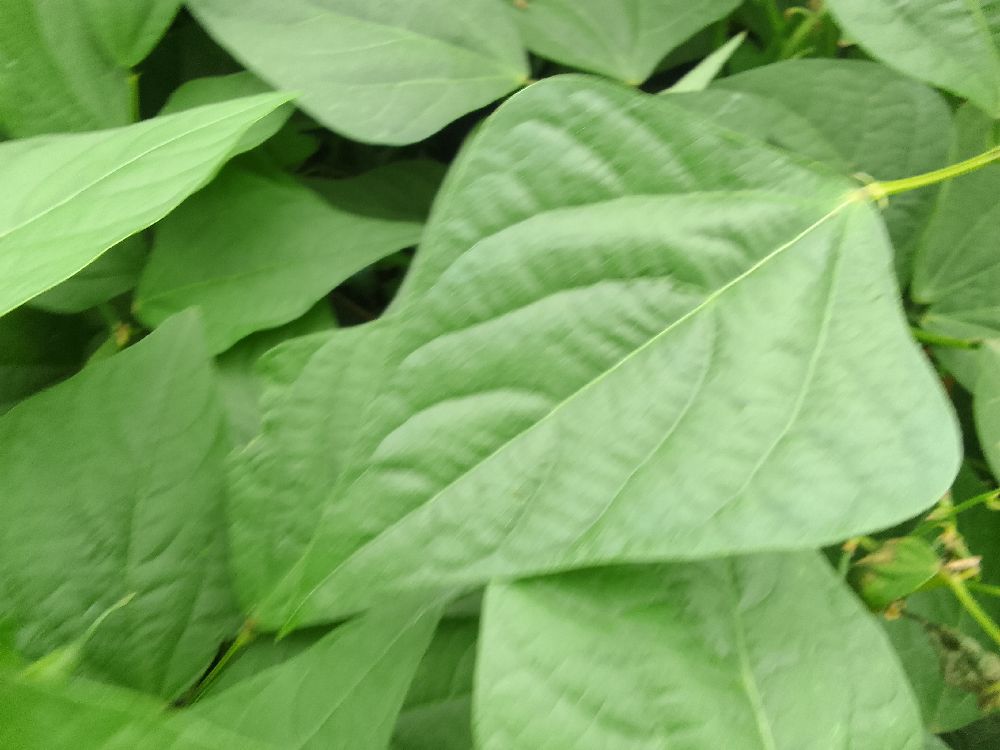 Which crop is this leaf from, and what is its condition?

common bean, healthy
